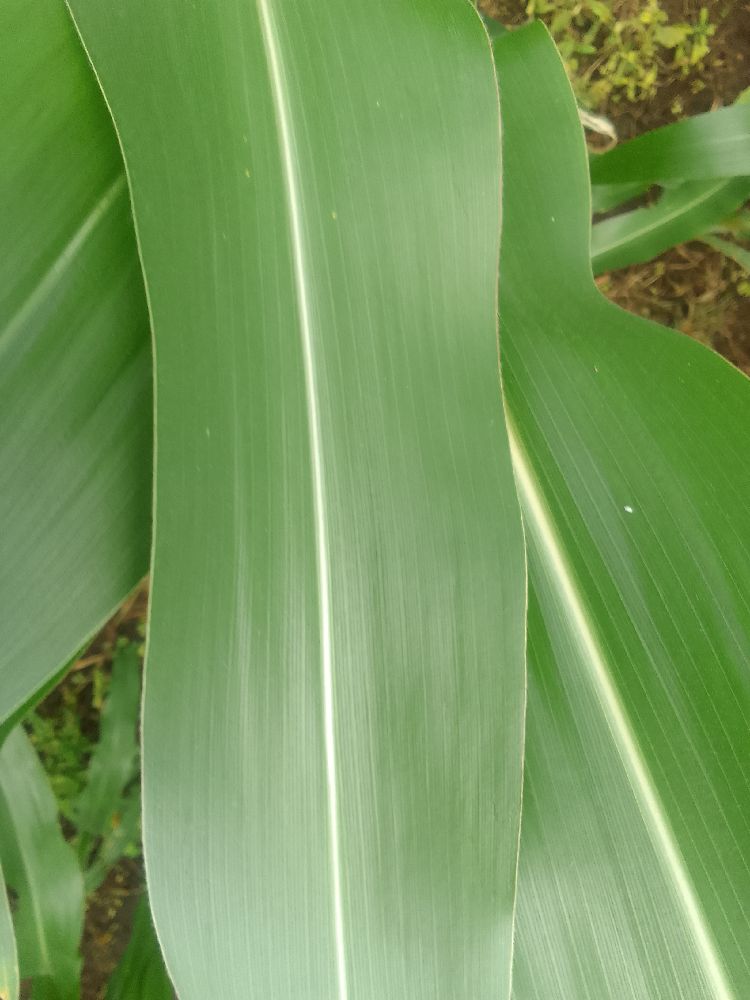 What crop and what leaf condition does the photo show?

maize, healthy
